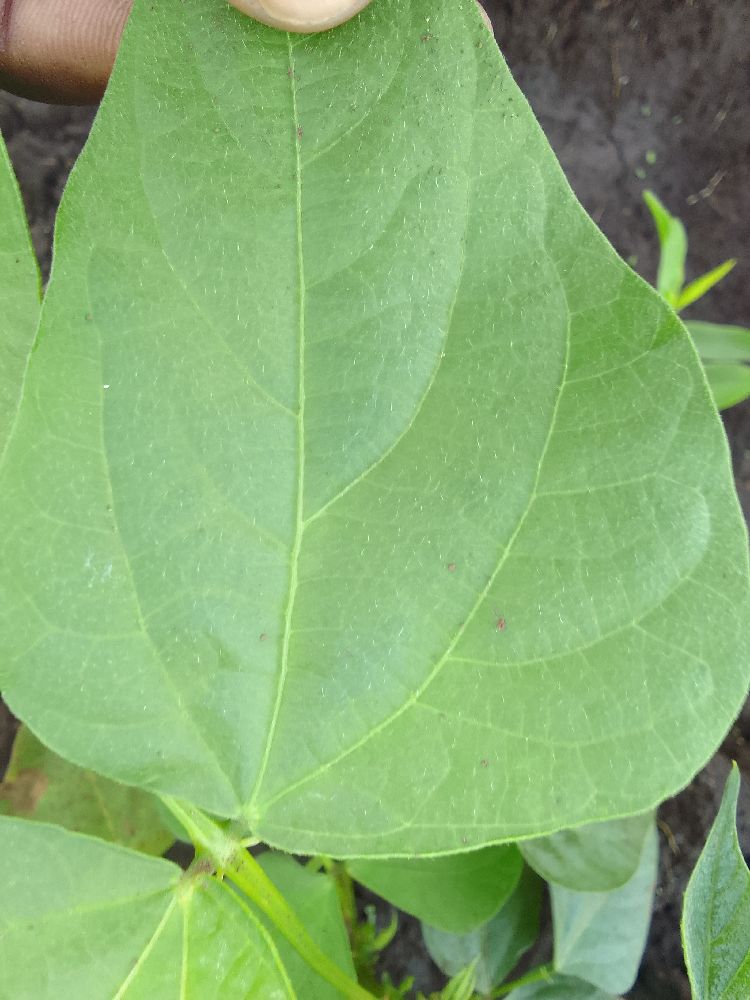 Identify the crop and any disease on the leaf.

common bean, healthy
